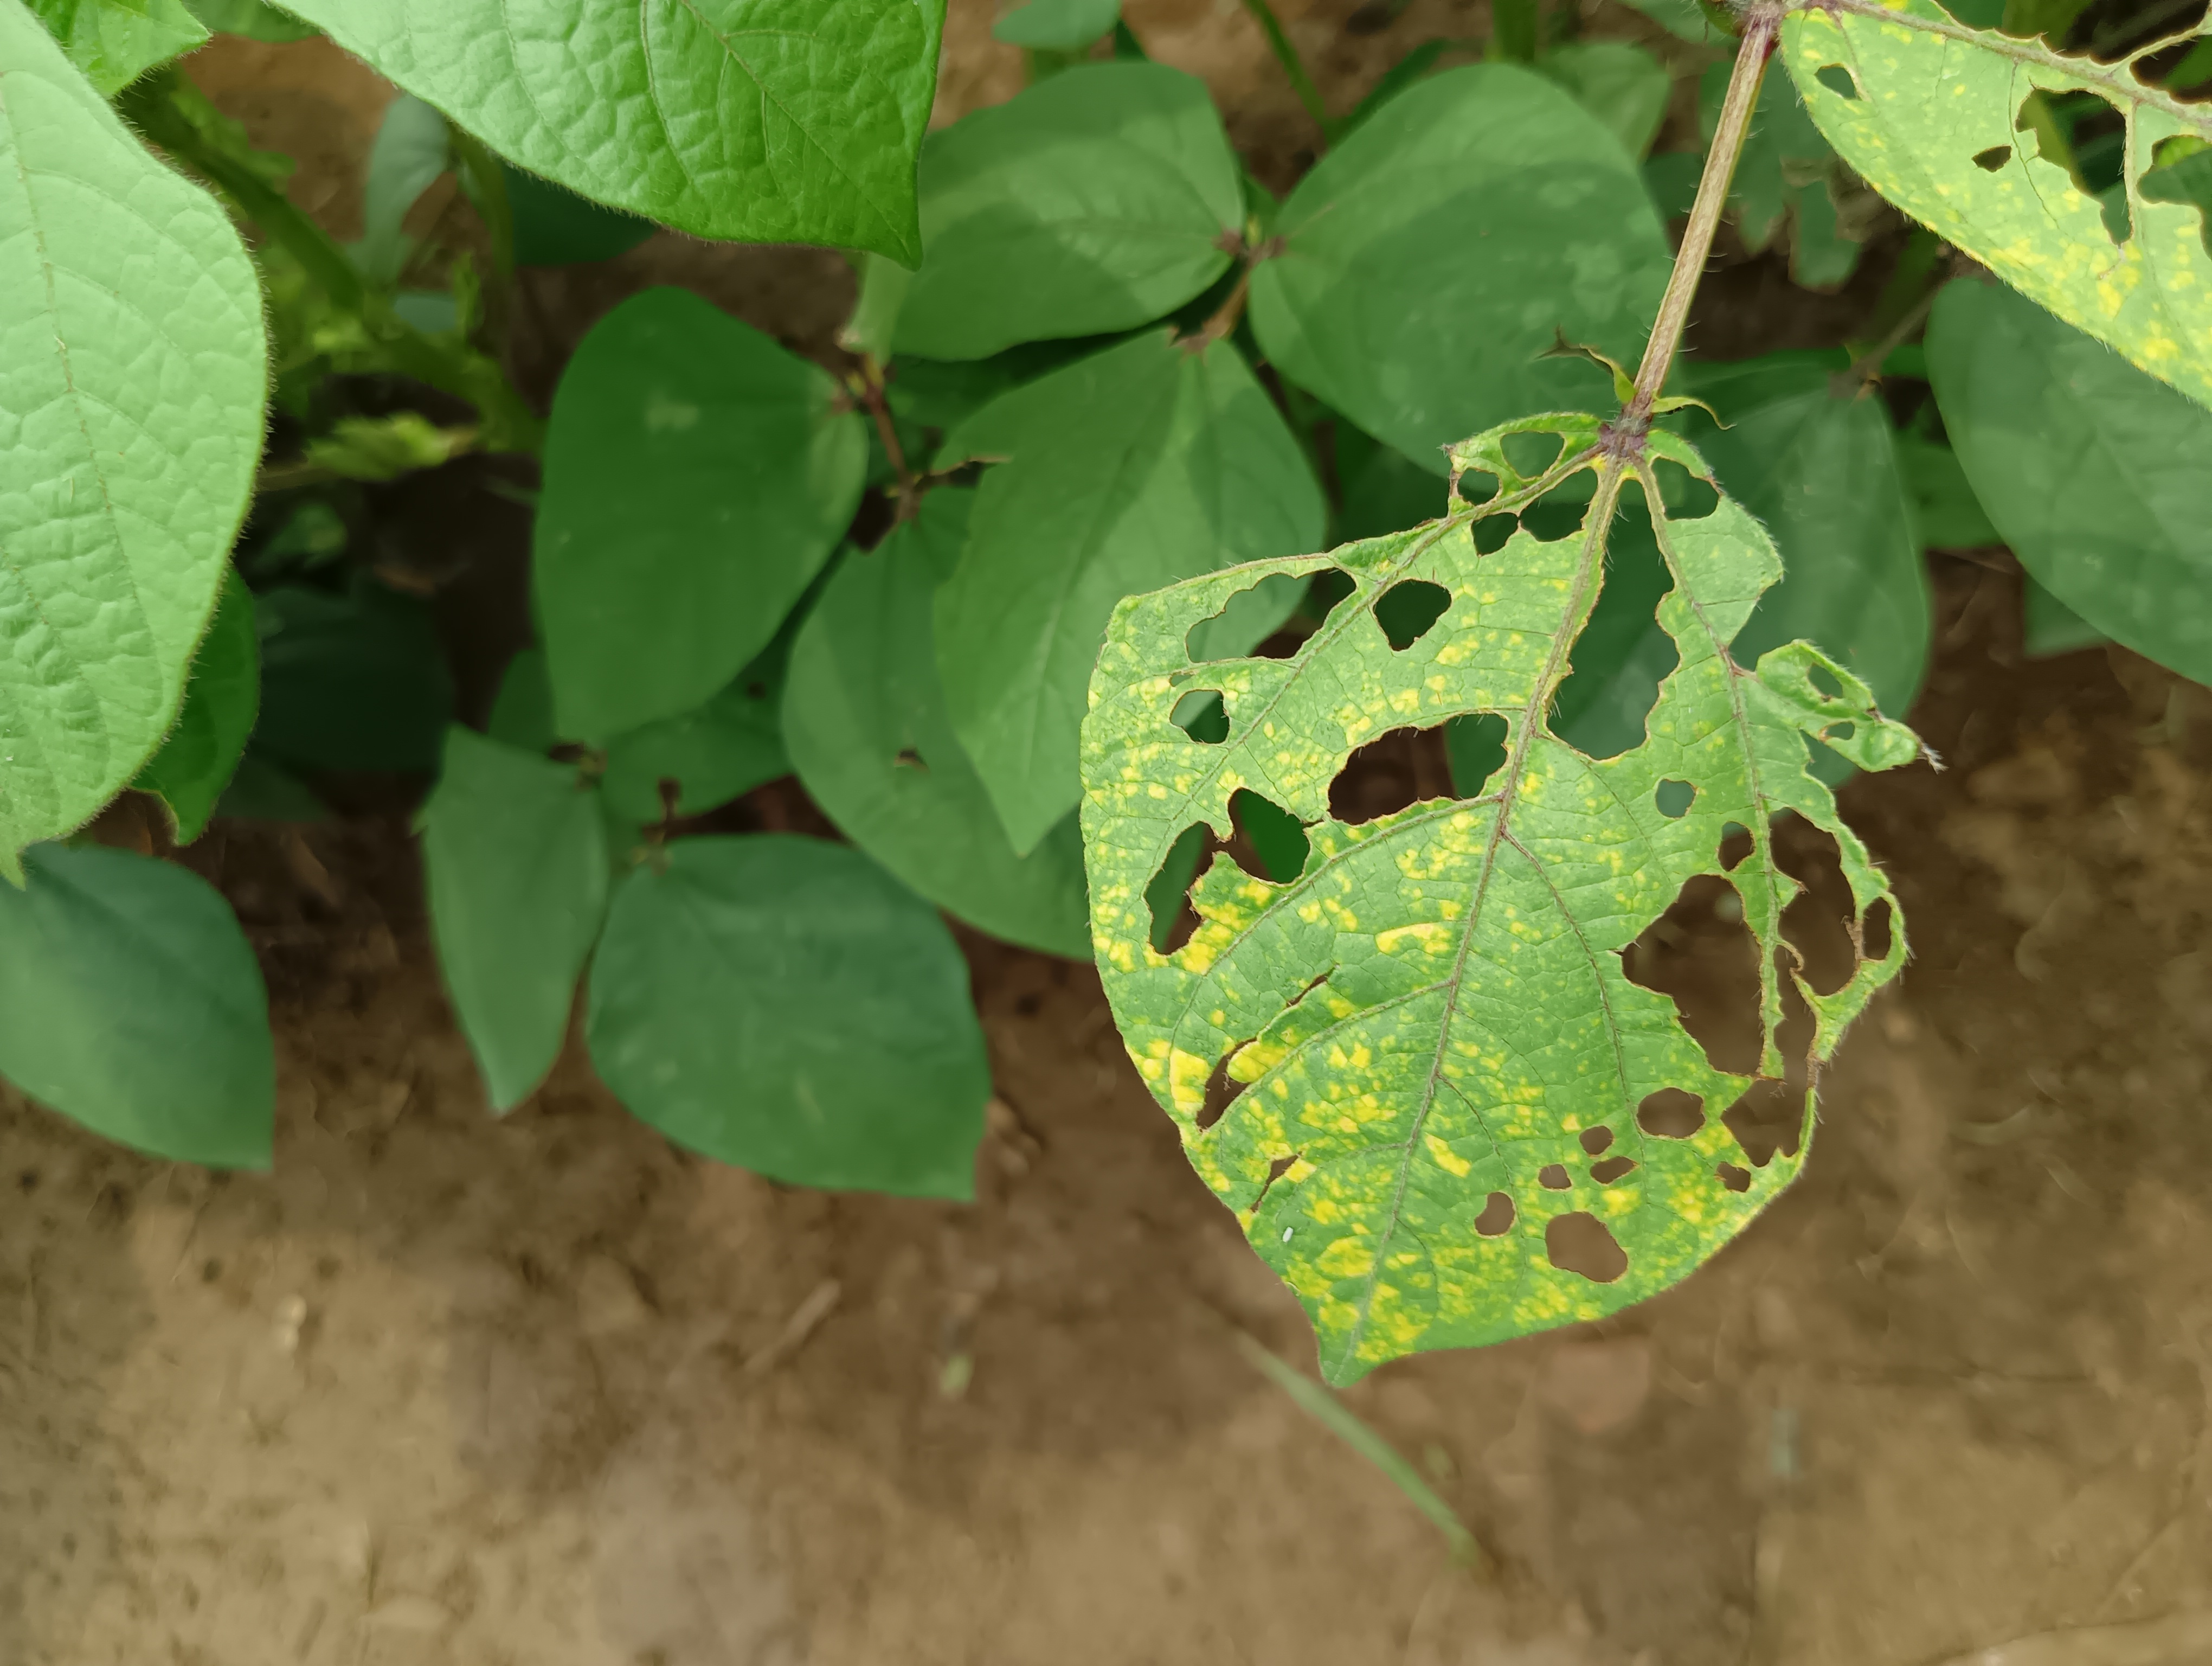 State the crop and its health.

mungbean, yellow mosaic
